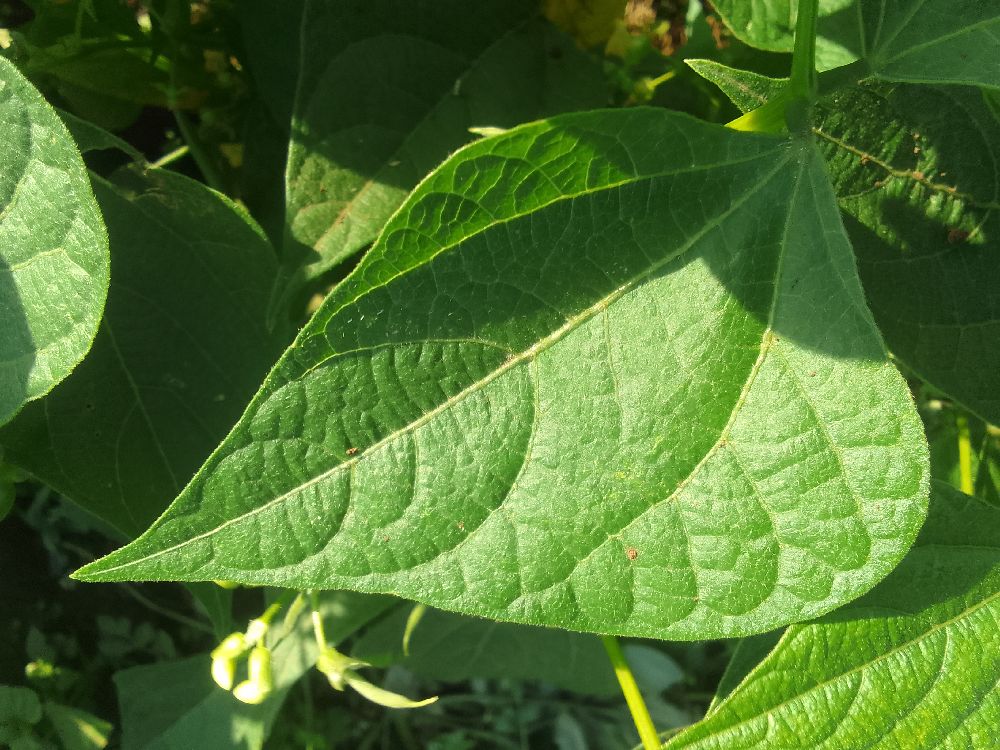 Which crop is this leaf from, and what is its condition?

common bean, healthy
